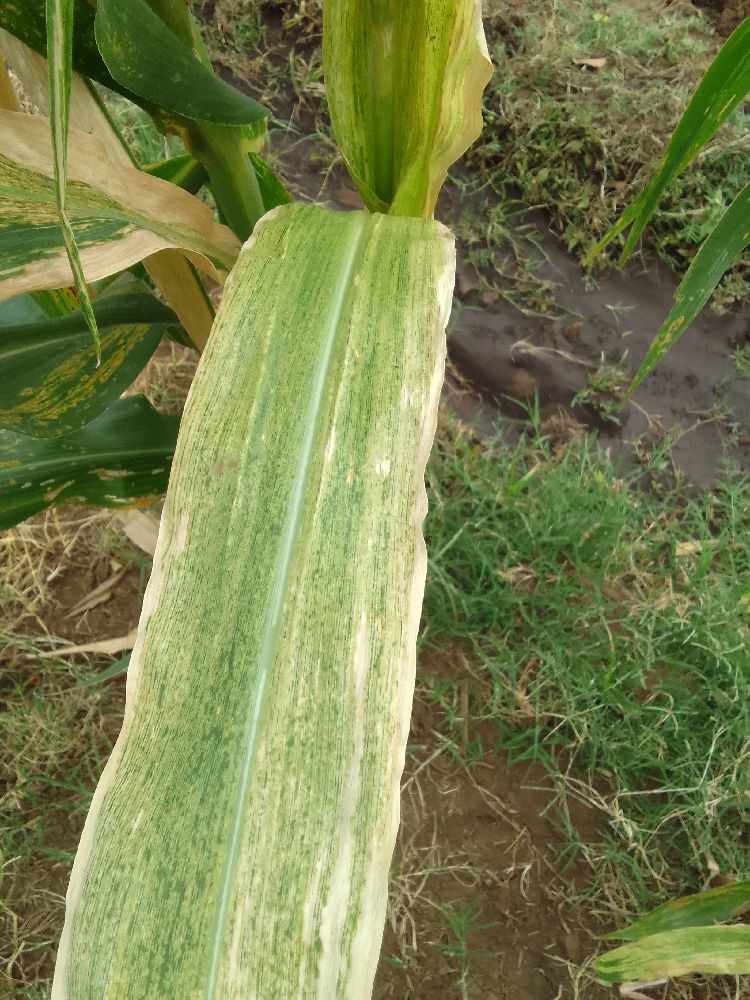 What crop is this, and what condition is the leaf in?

maize, maize lethal necrosis
